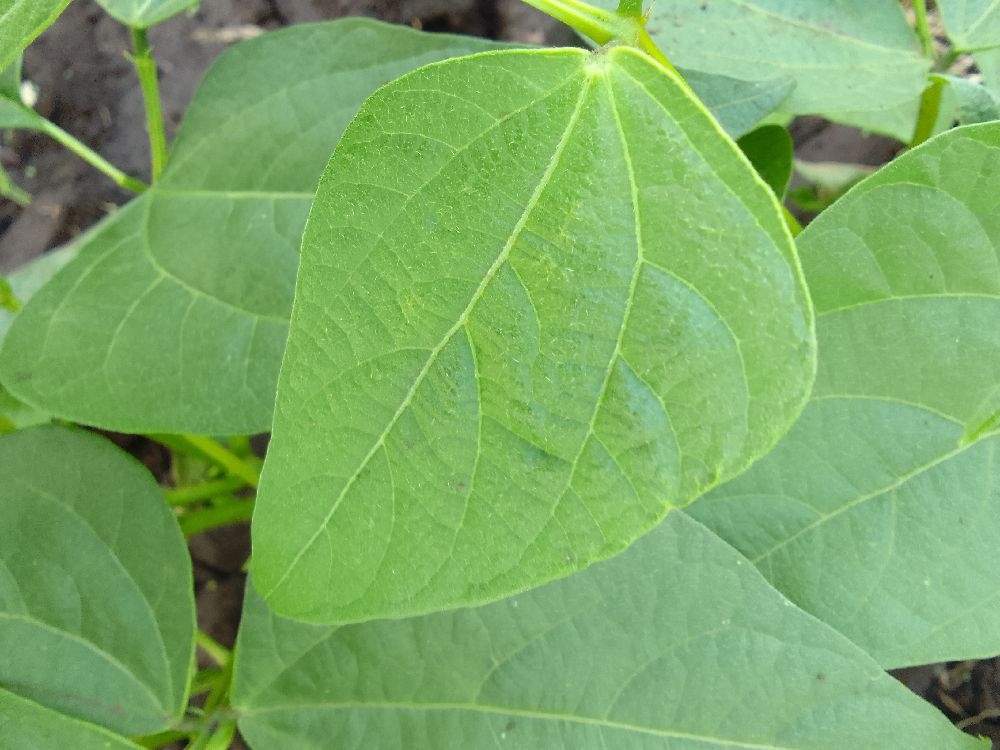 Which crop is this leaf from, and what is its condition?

common bean, healthy
